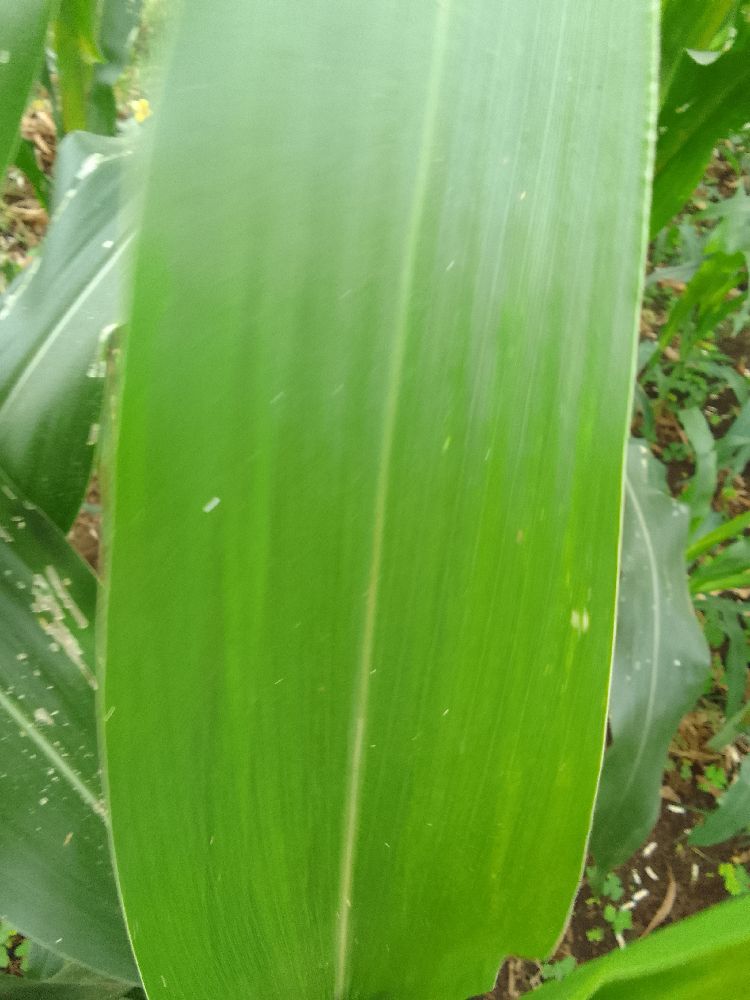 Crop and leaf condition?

maize, healthy
